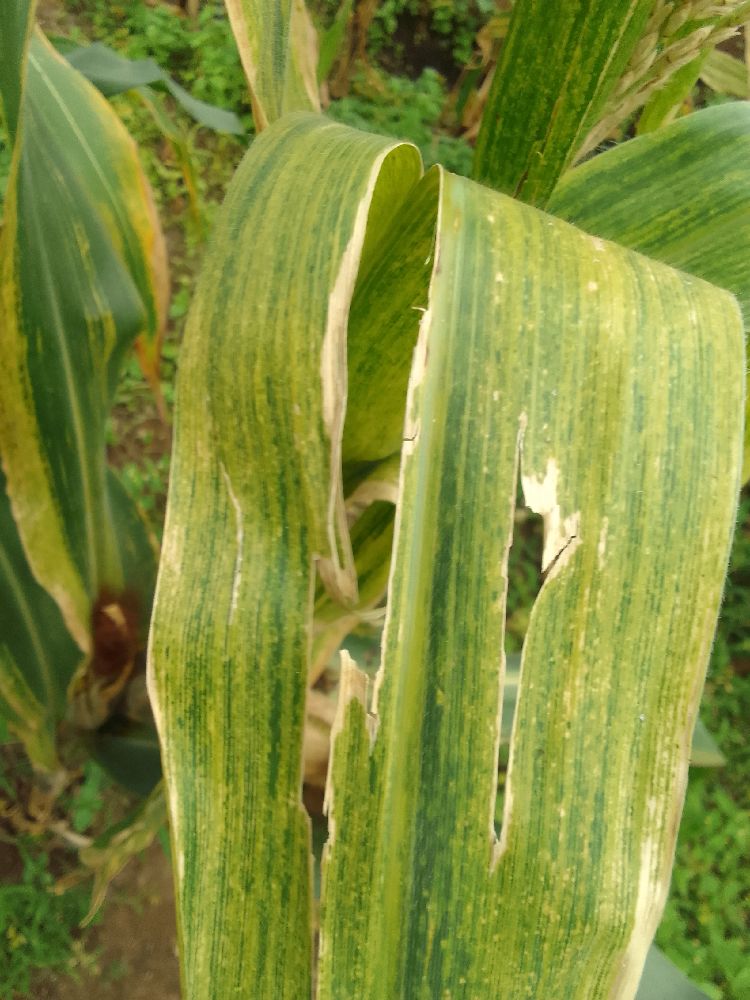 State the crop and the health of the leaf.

maize, maize lethal necrosis
